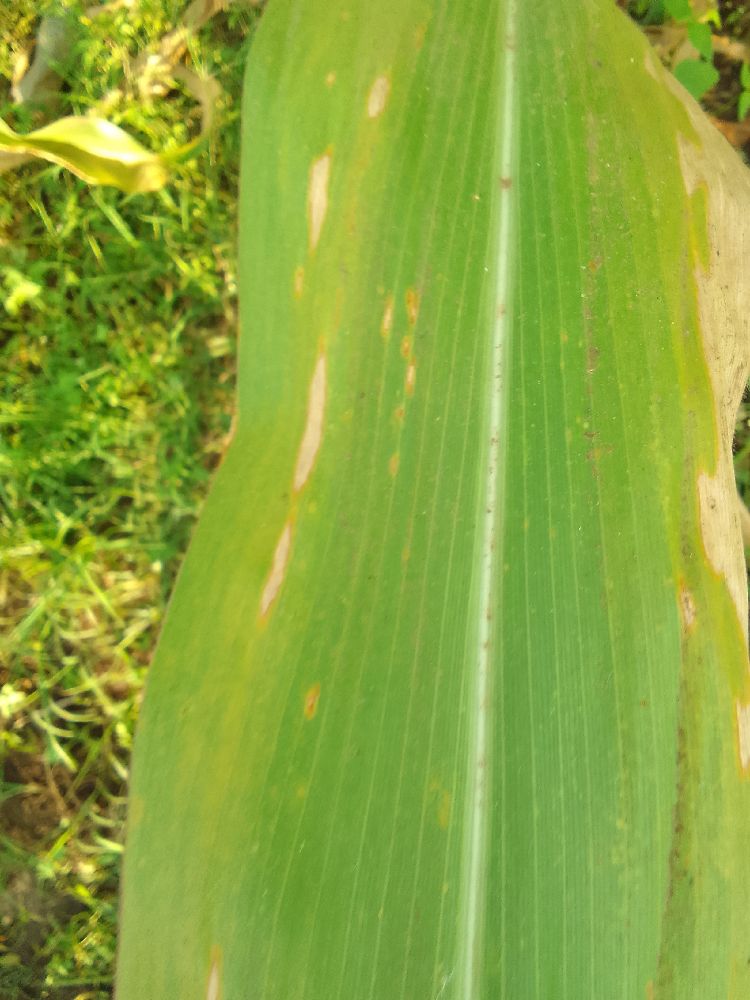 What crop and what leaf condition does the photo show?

maize, maize lethal necrosis
